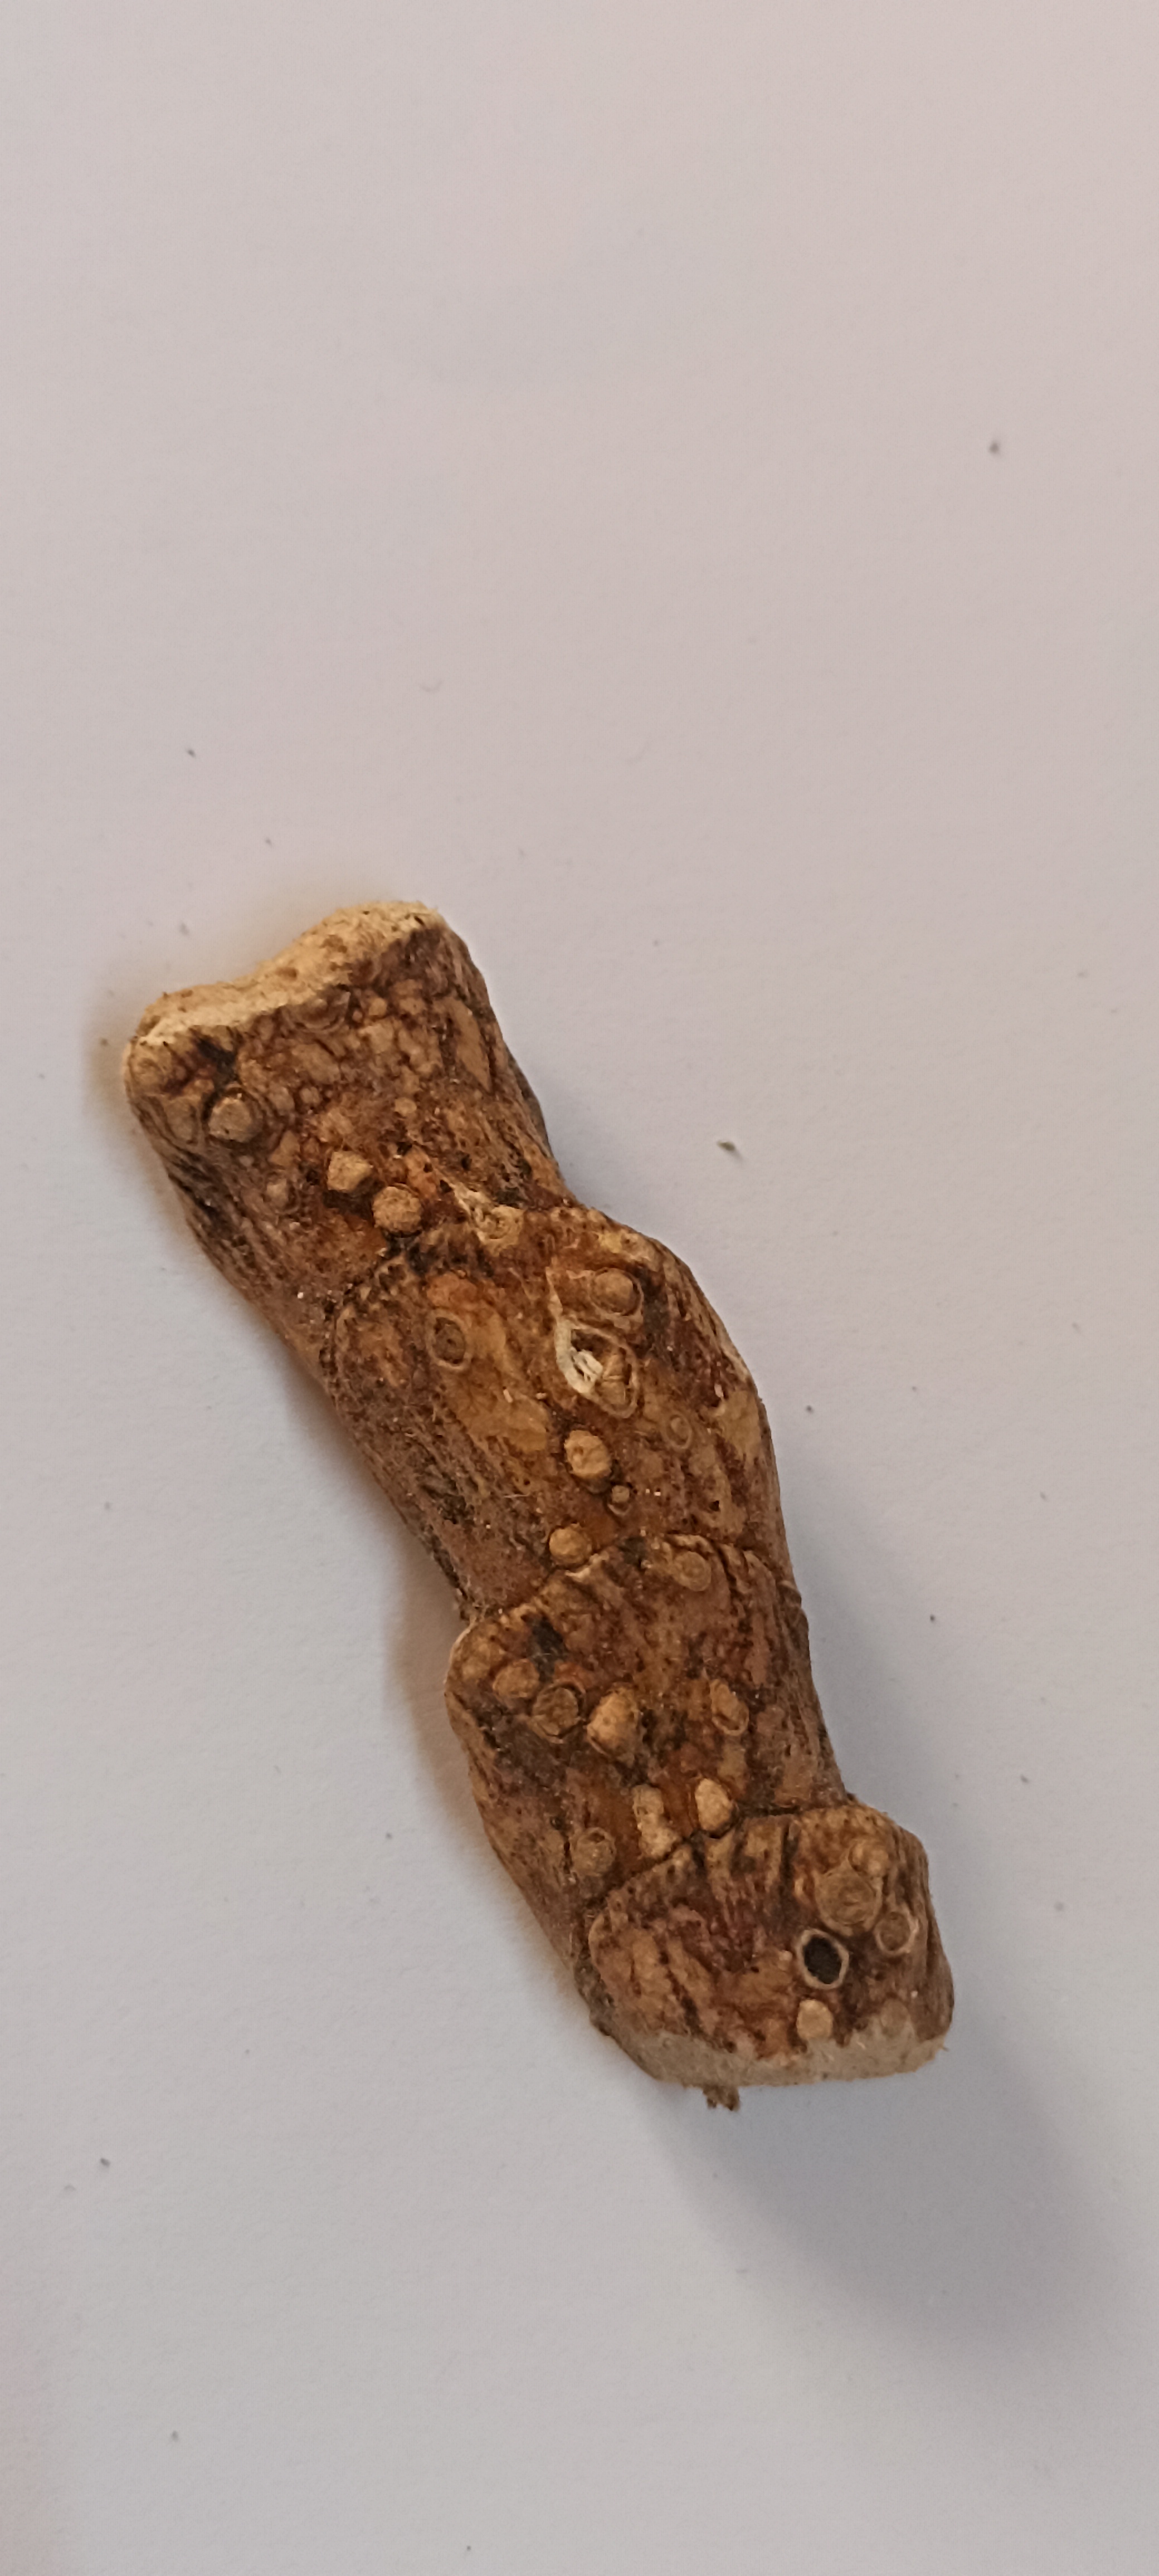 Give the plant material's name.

vekhand
